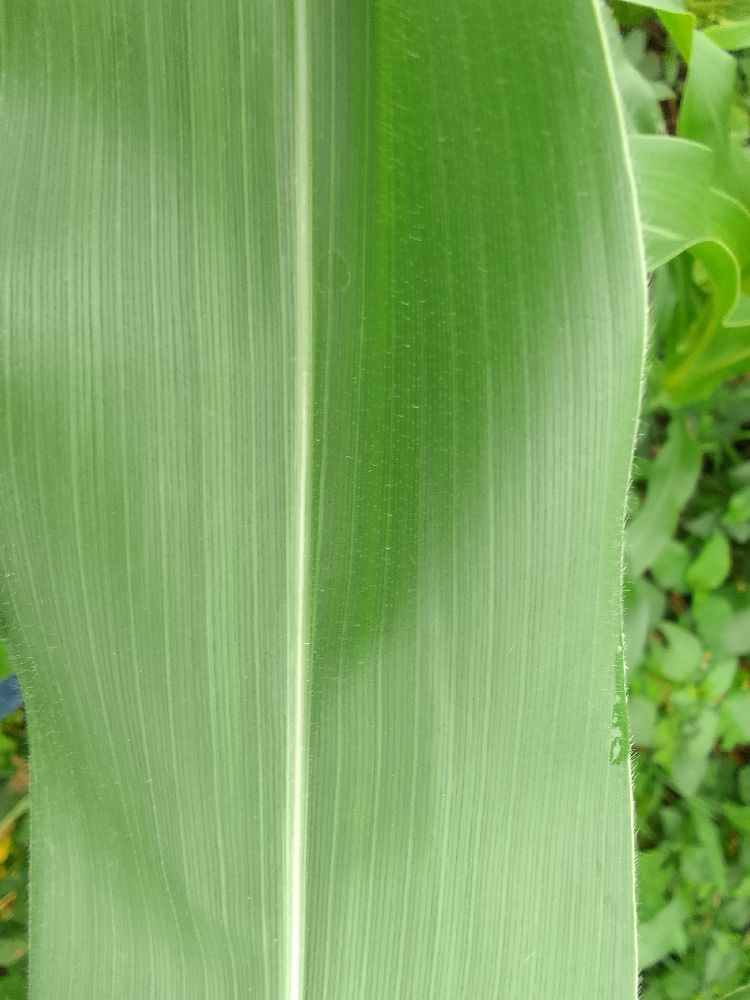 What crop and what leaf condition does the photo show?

maize, healthy
